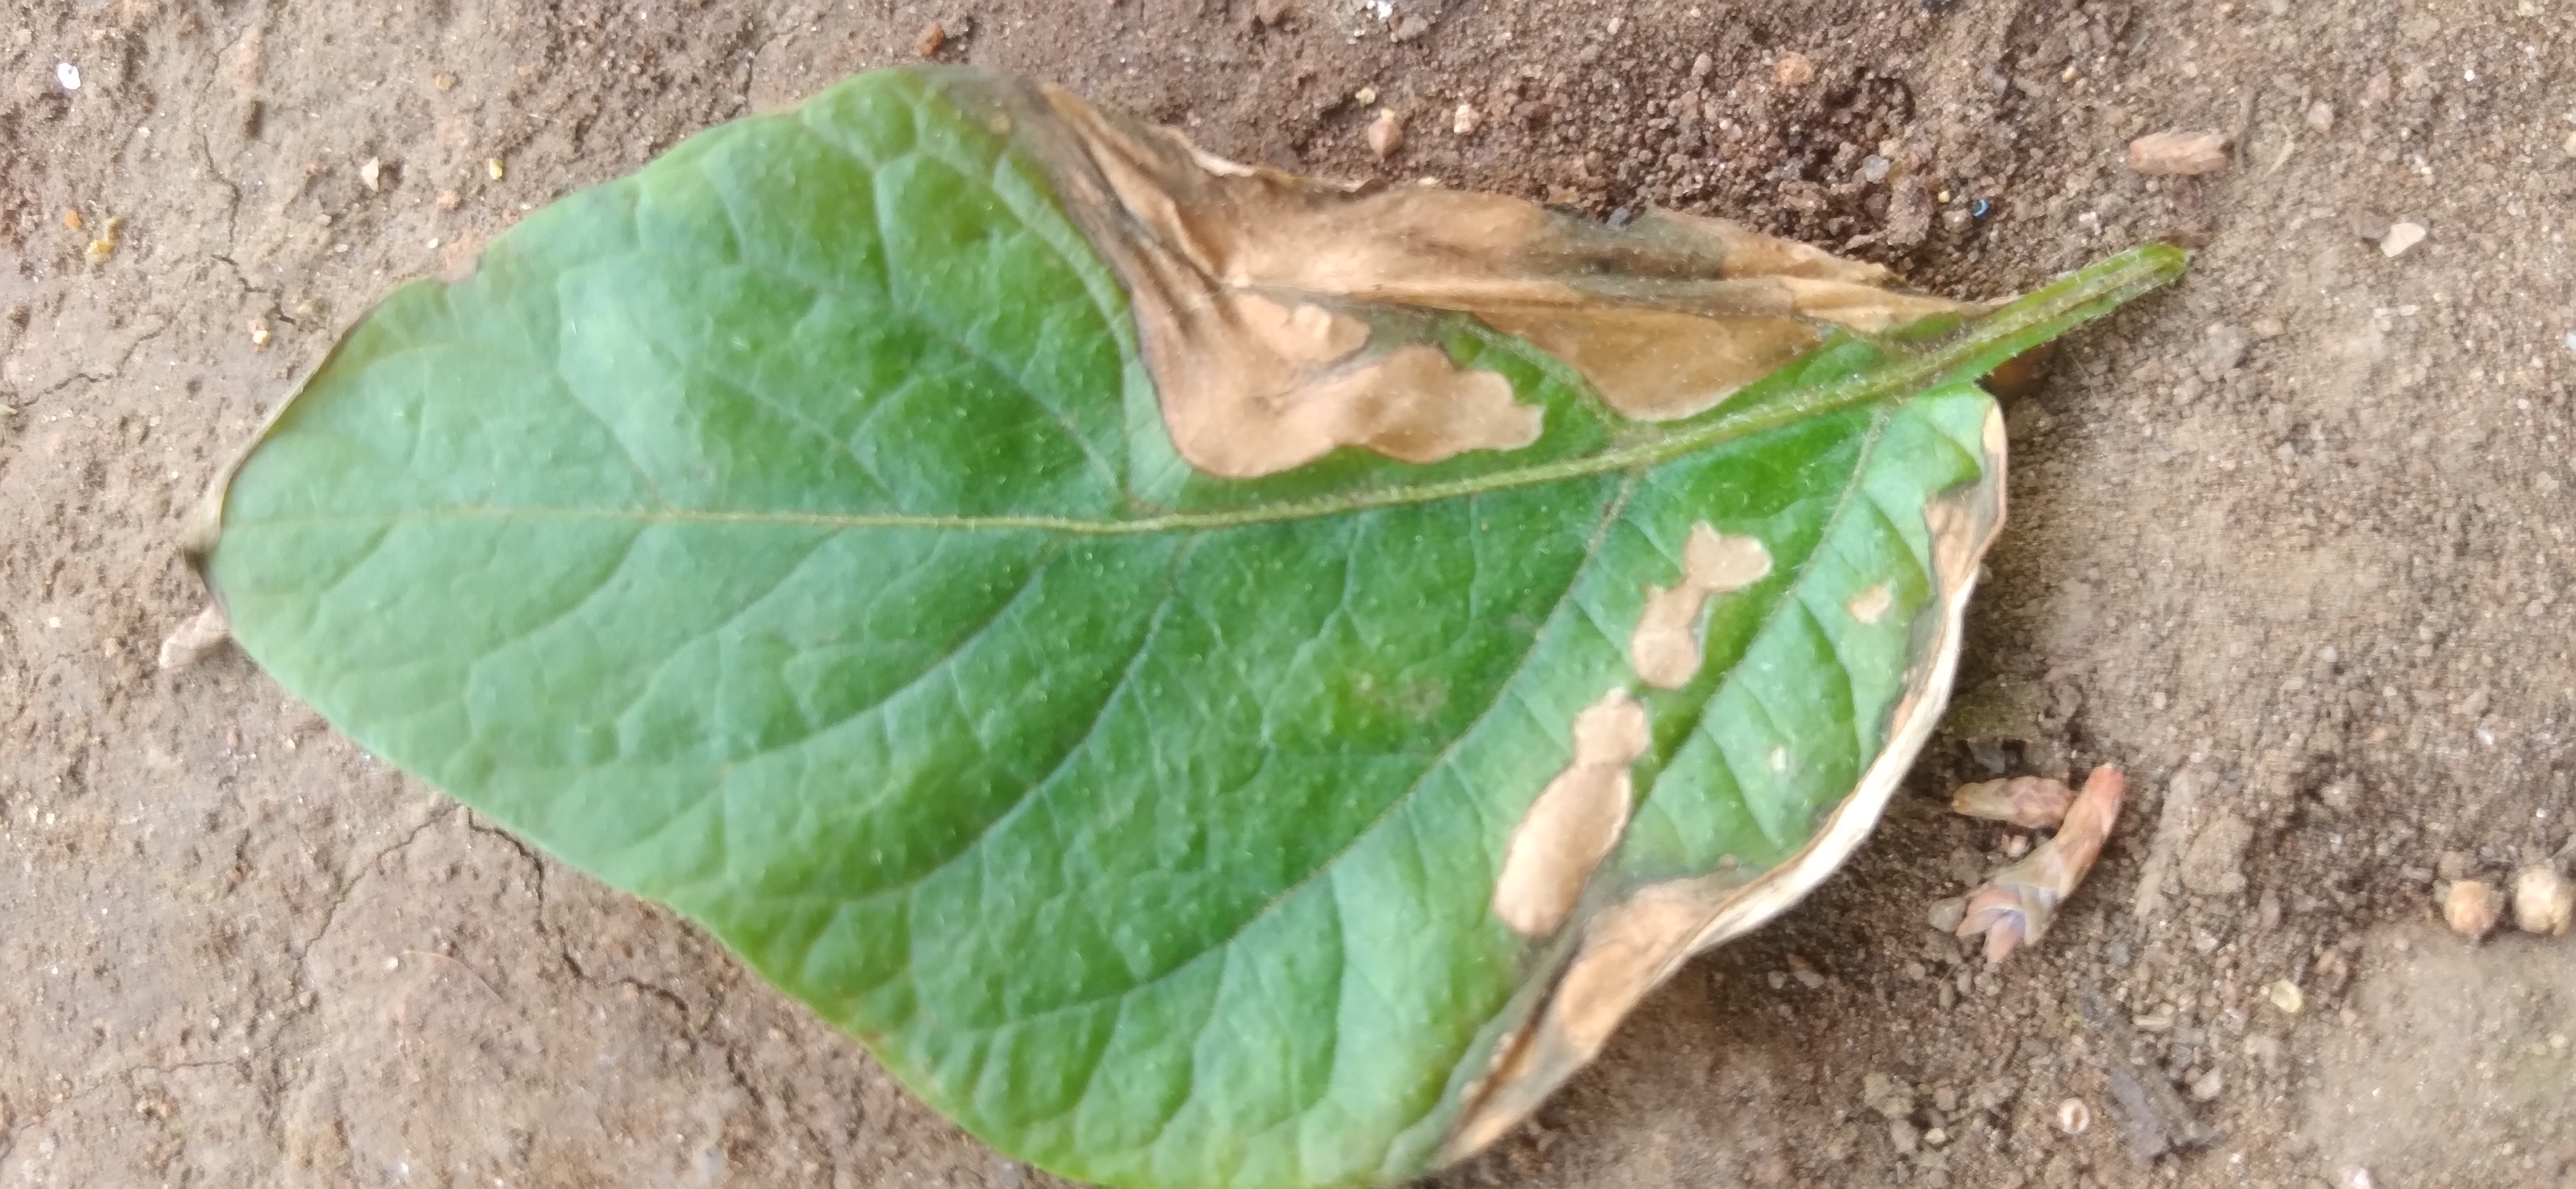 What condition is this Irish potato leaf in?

early blight
